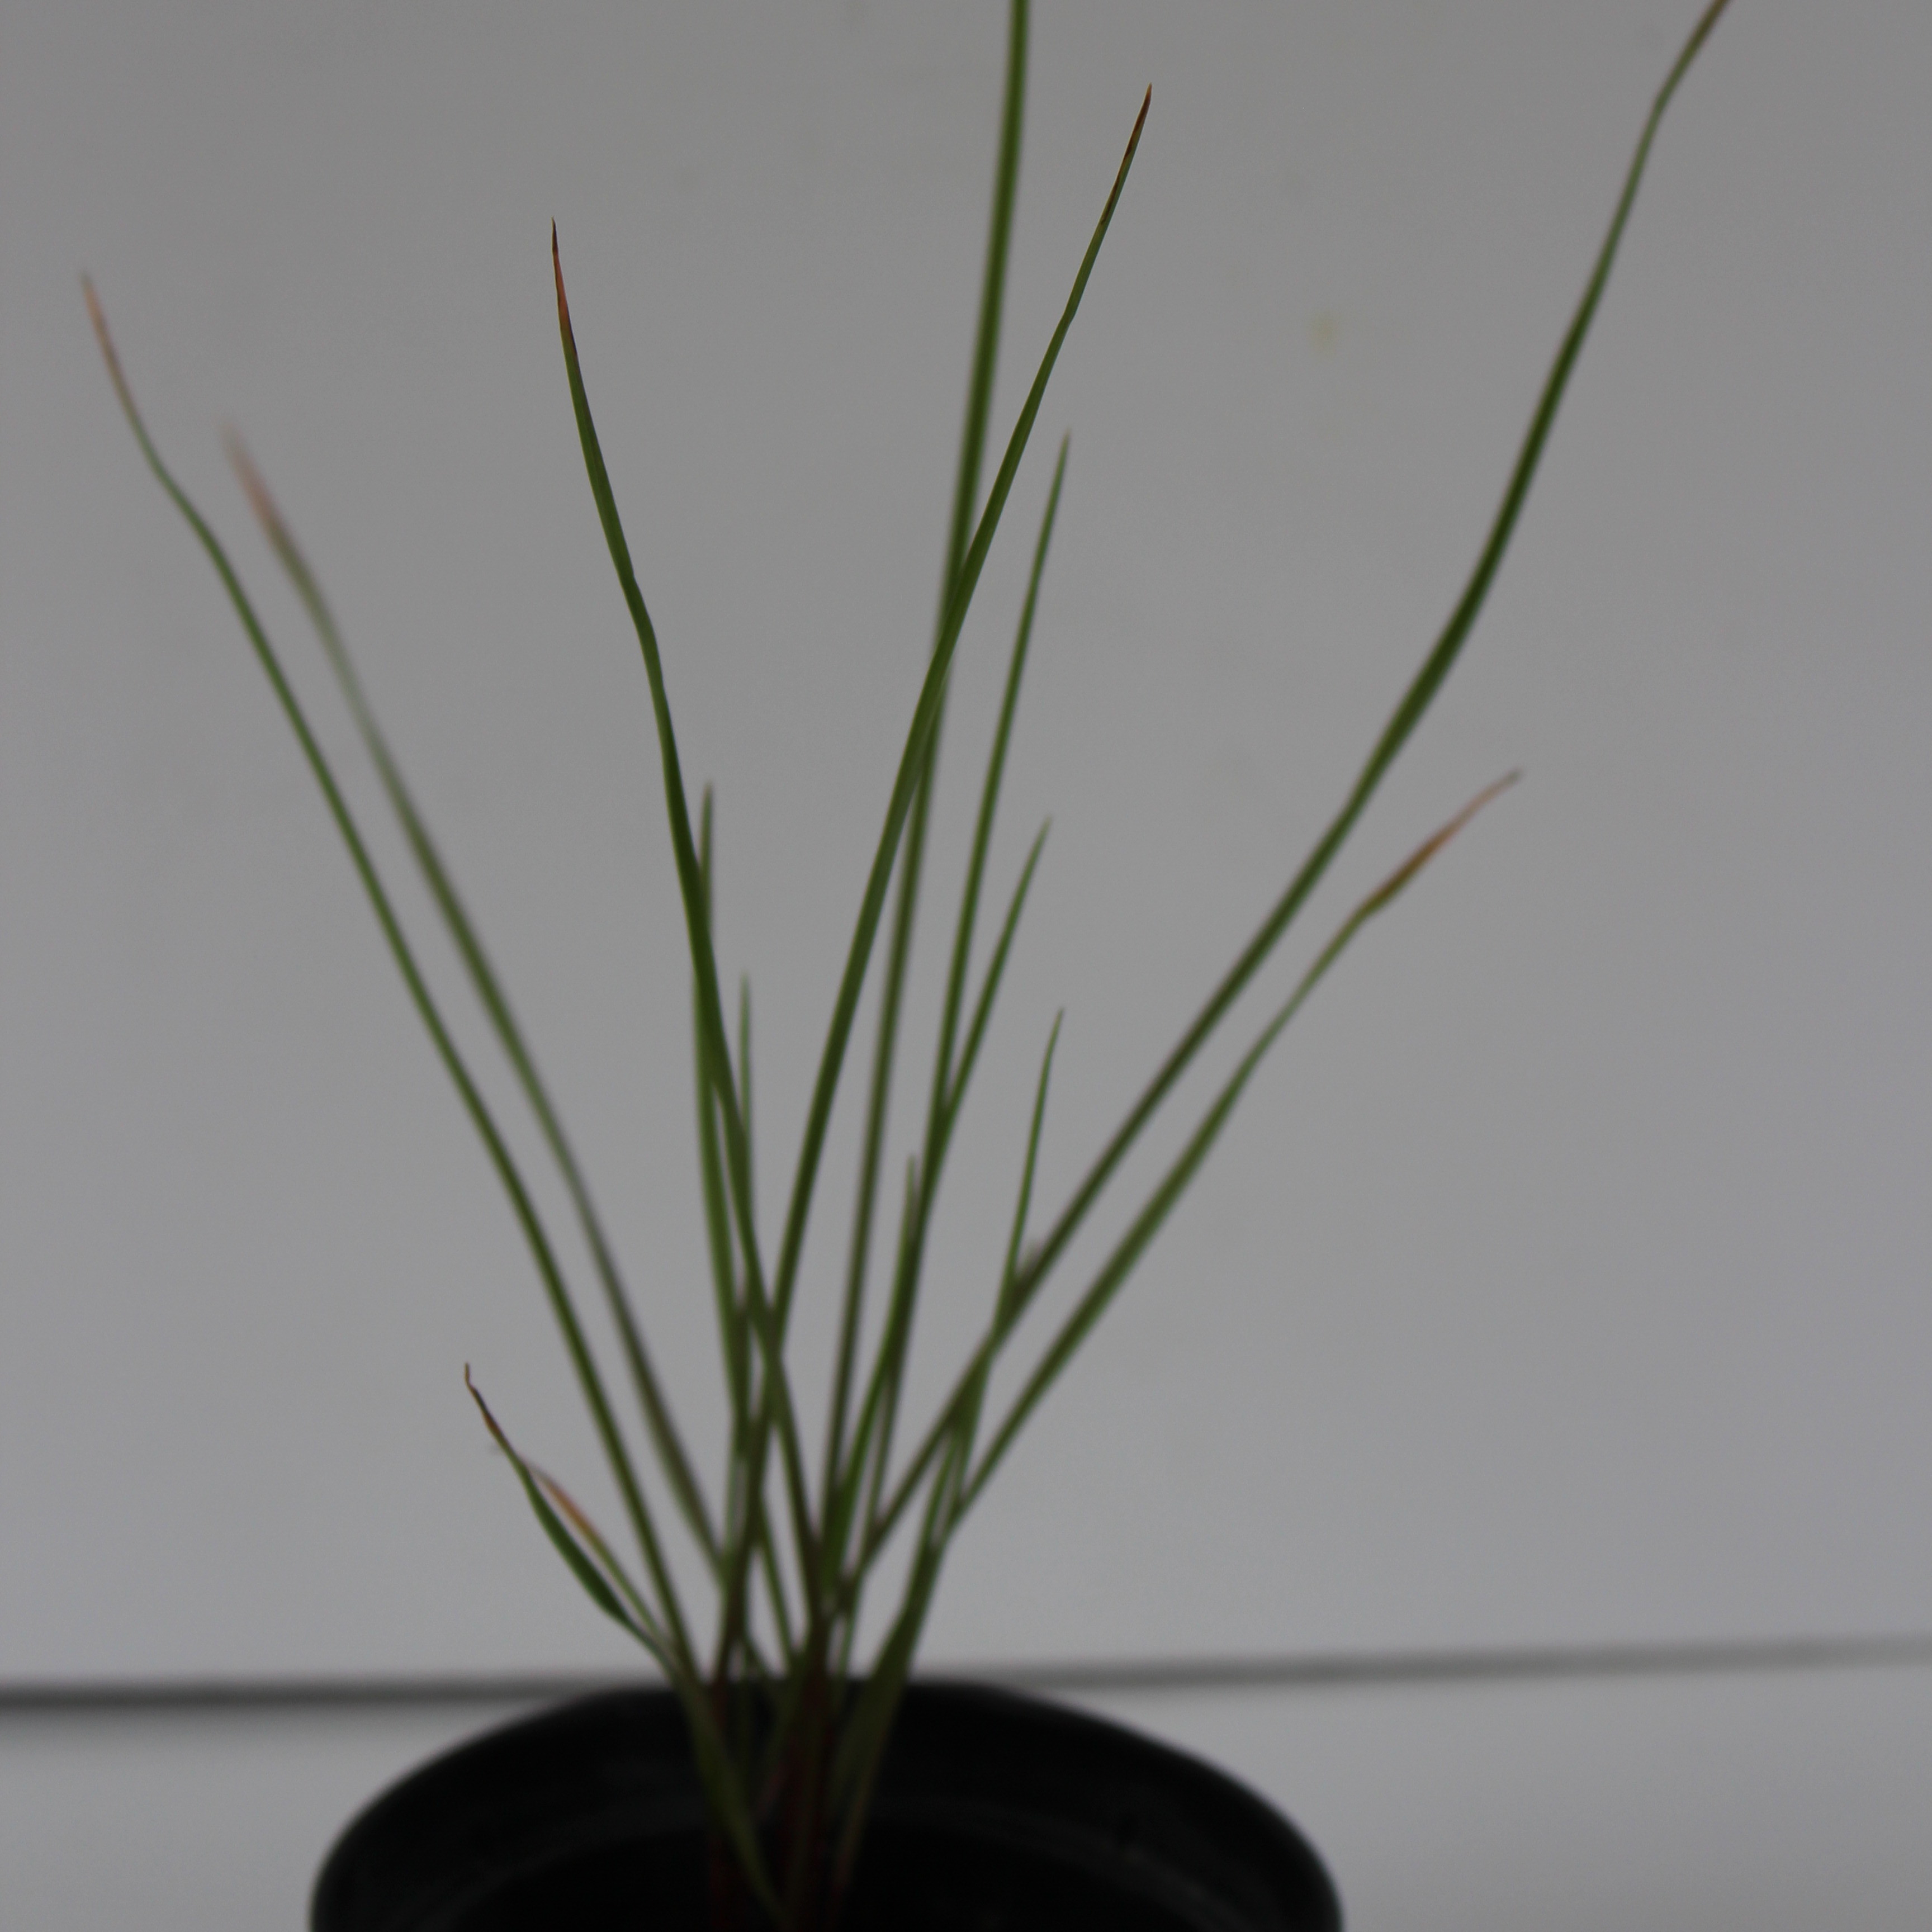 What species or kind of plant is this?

Lolium multiflorum
